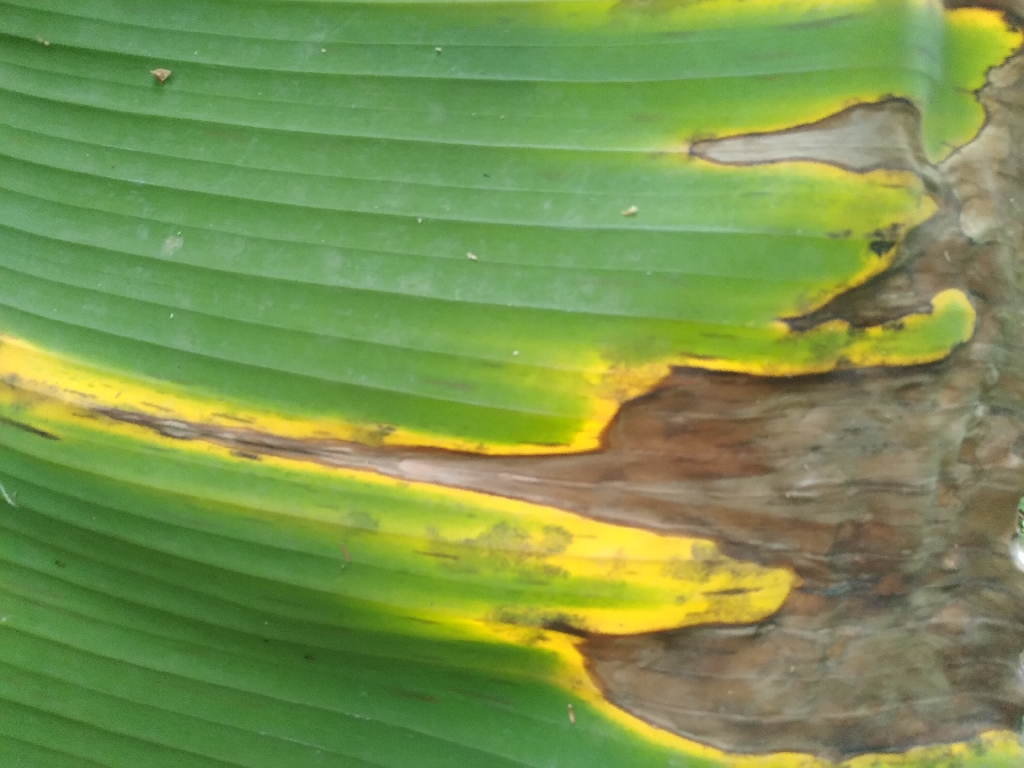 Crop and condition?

banana, black sigatoka
